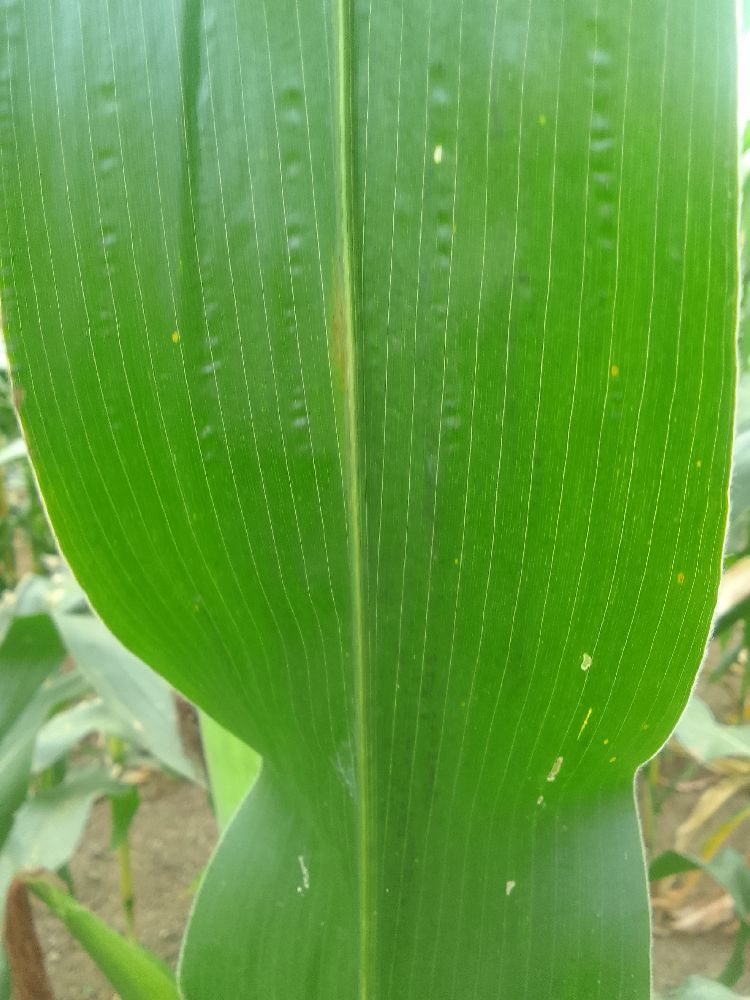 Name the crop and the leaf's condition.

maize, healthy
